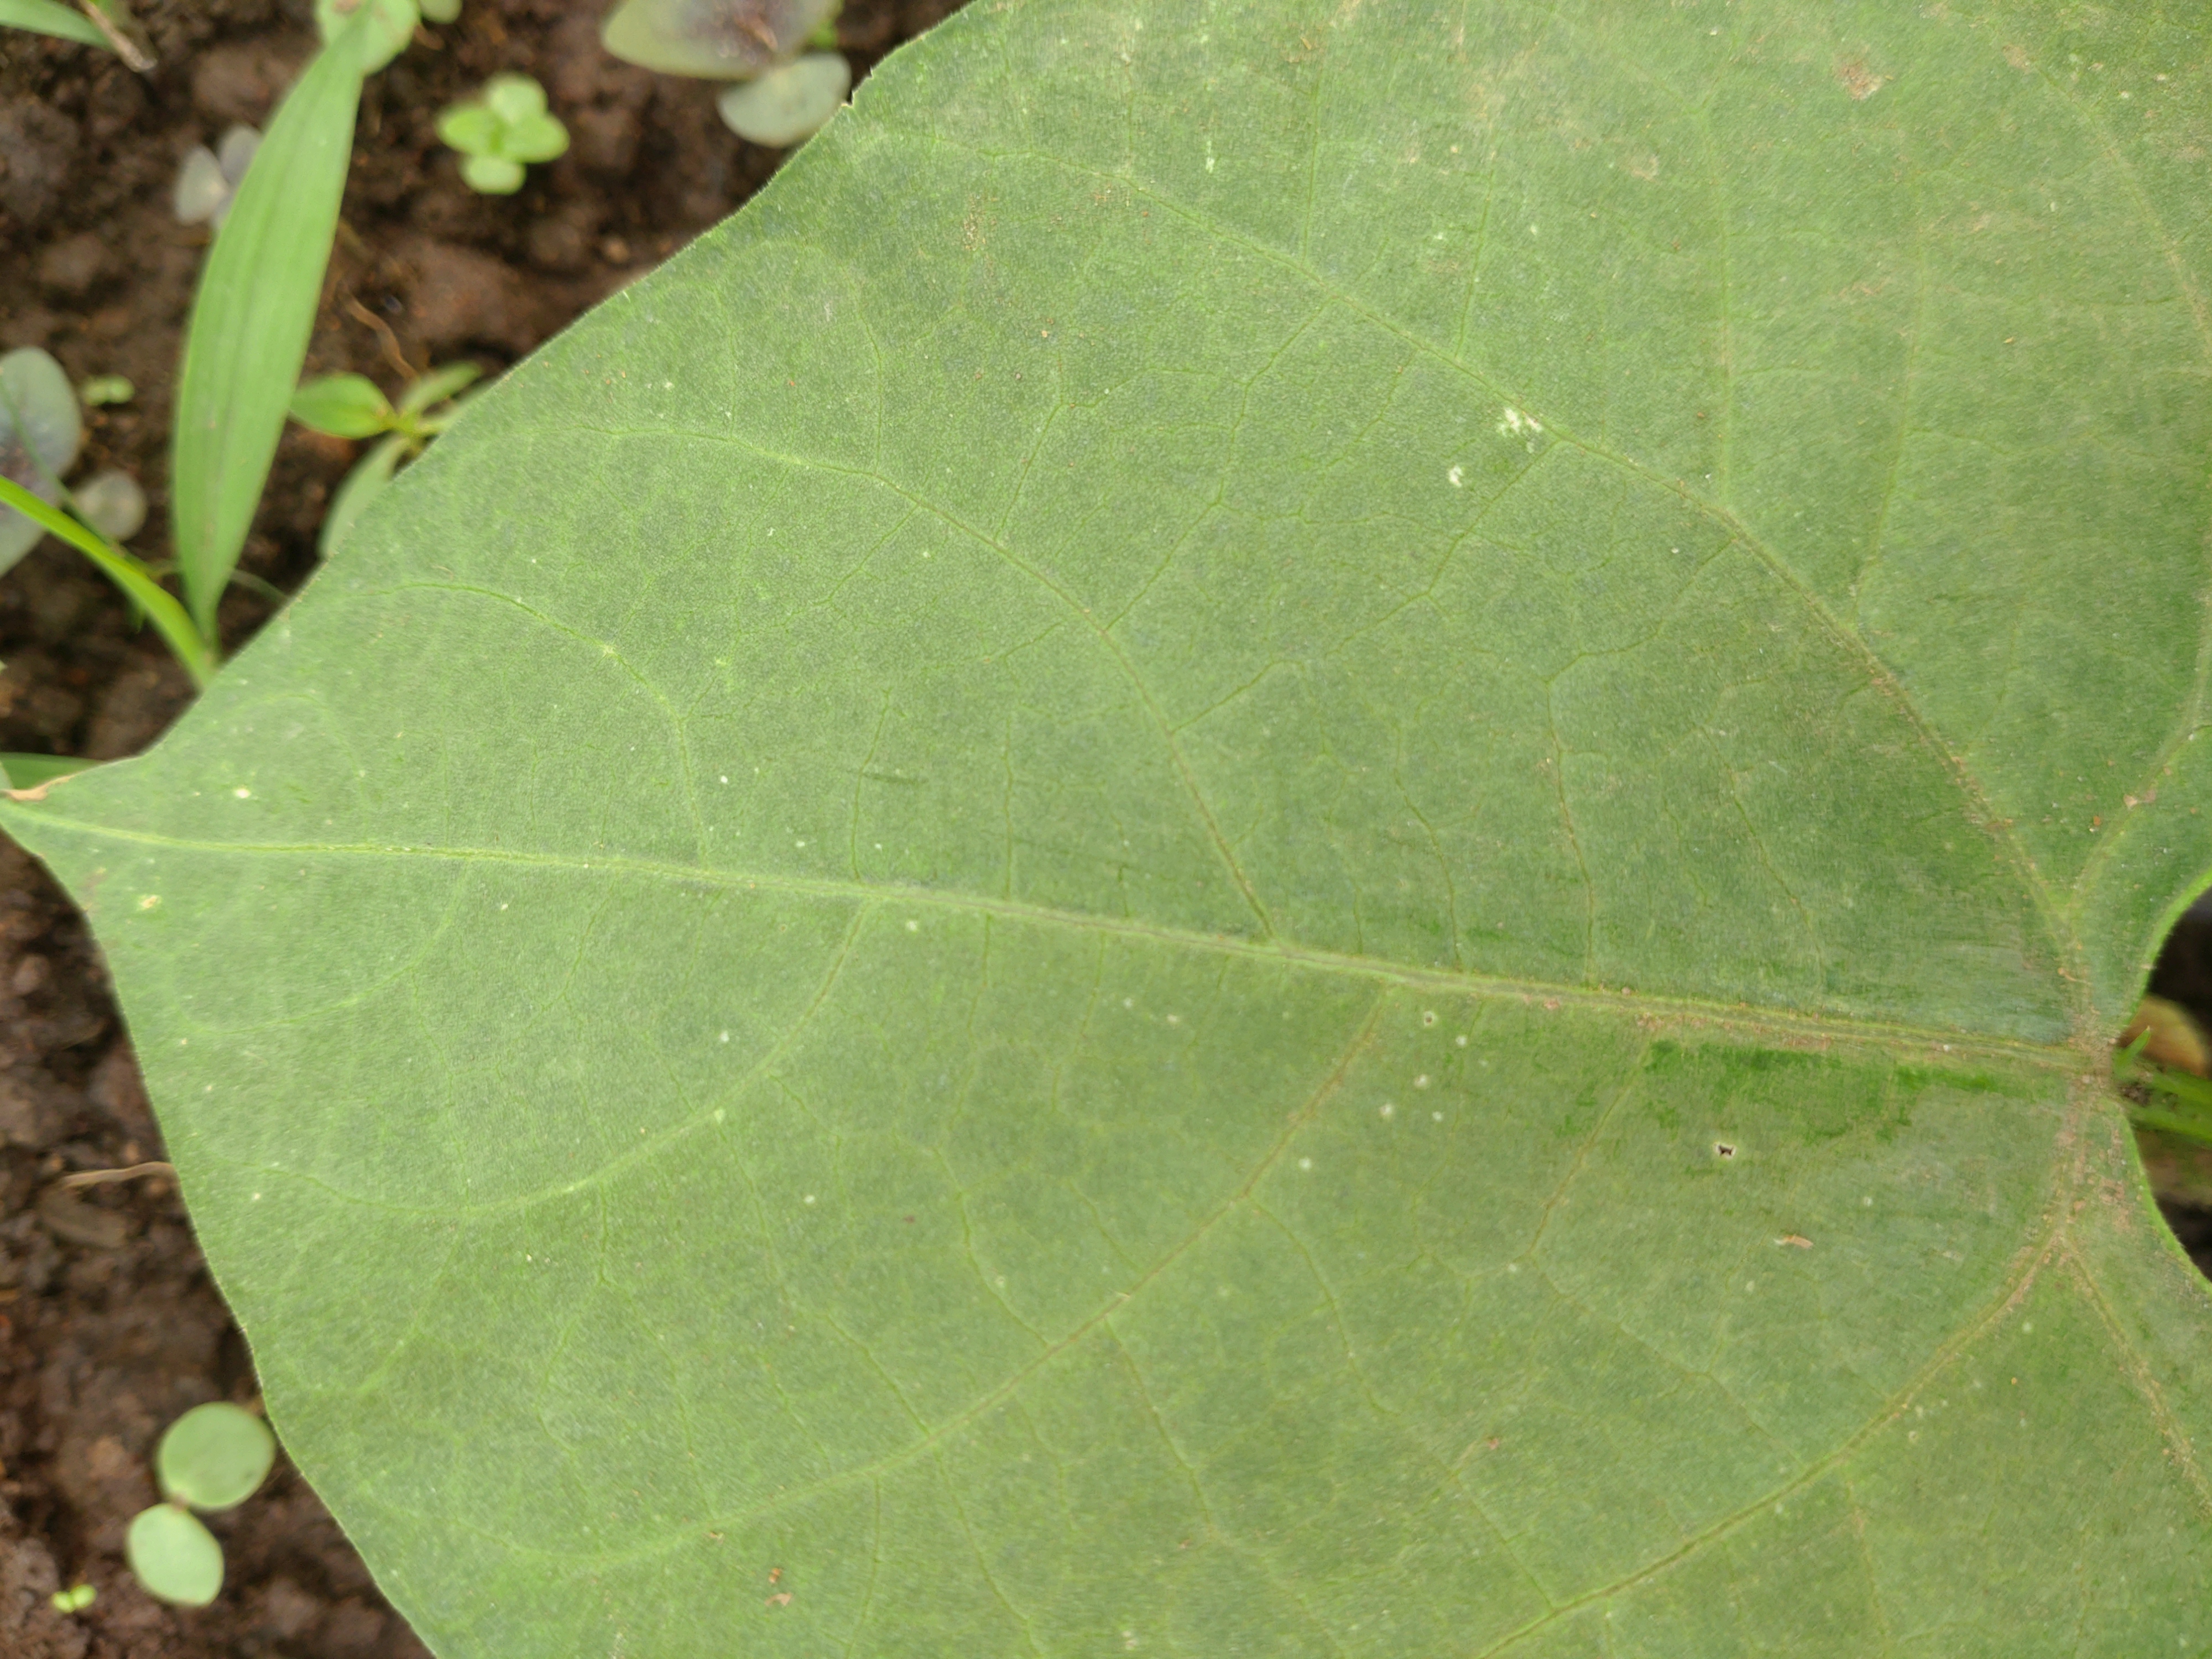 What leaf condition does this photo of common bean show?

healthy
